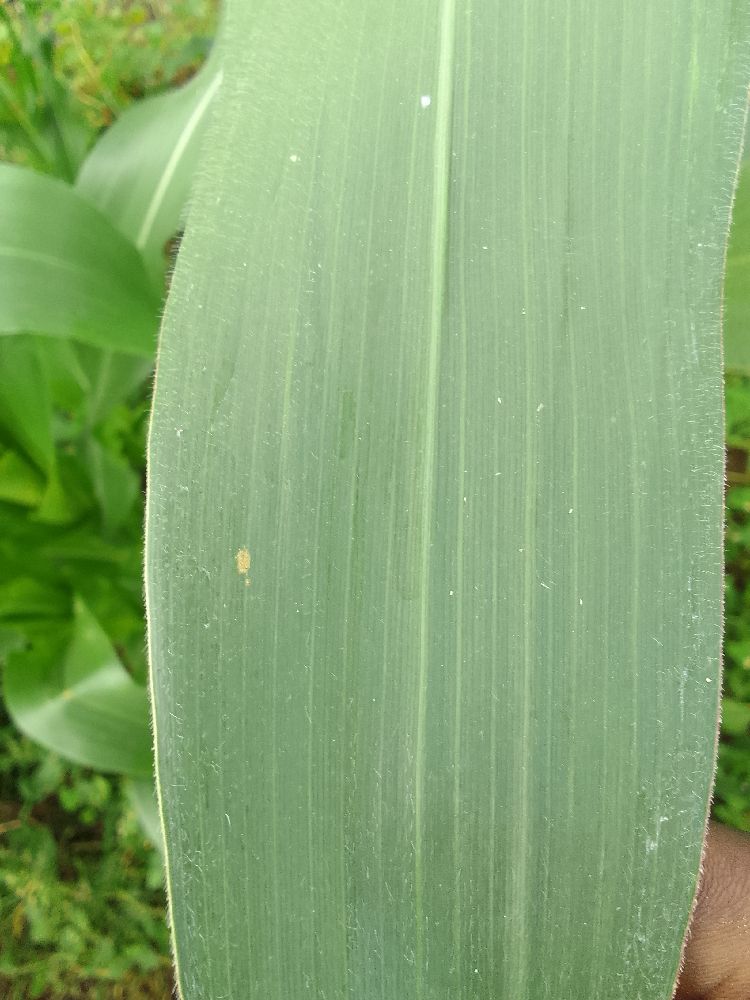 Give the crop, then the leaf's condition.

maize, healthy
